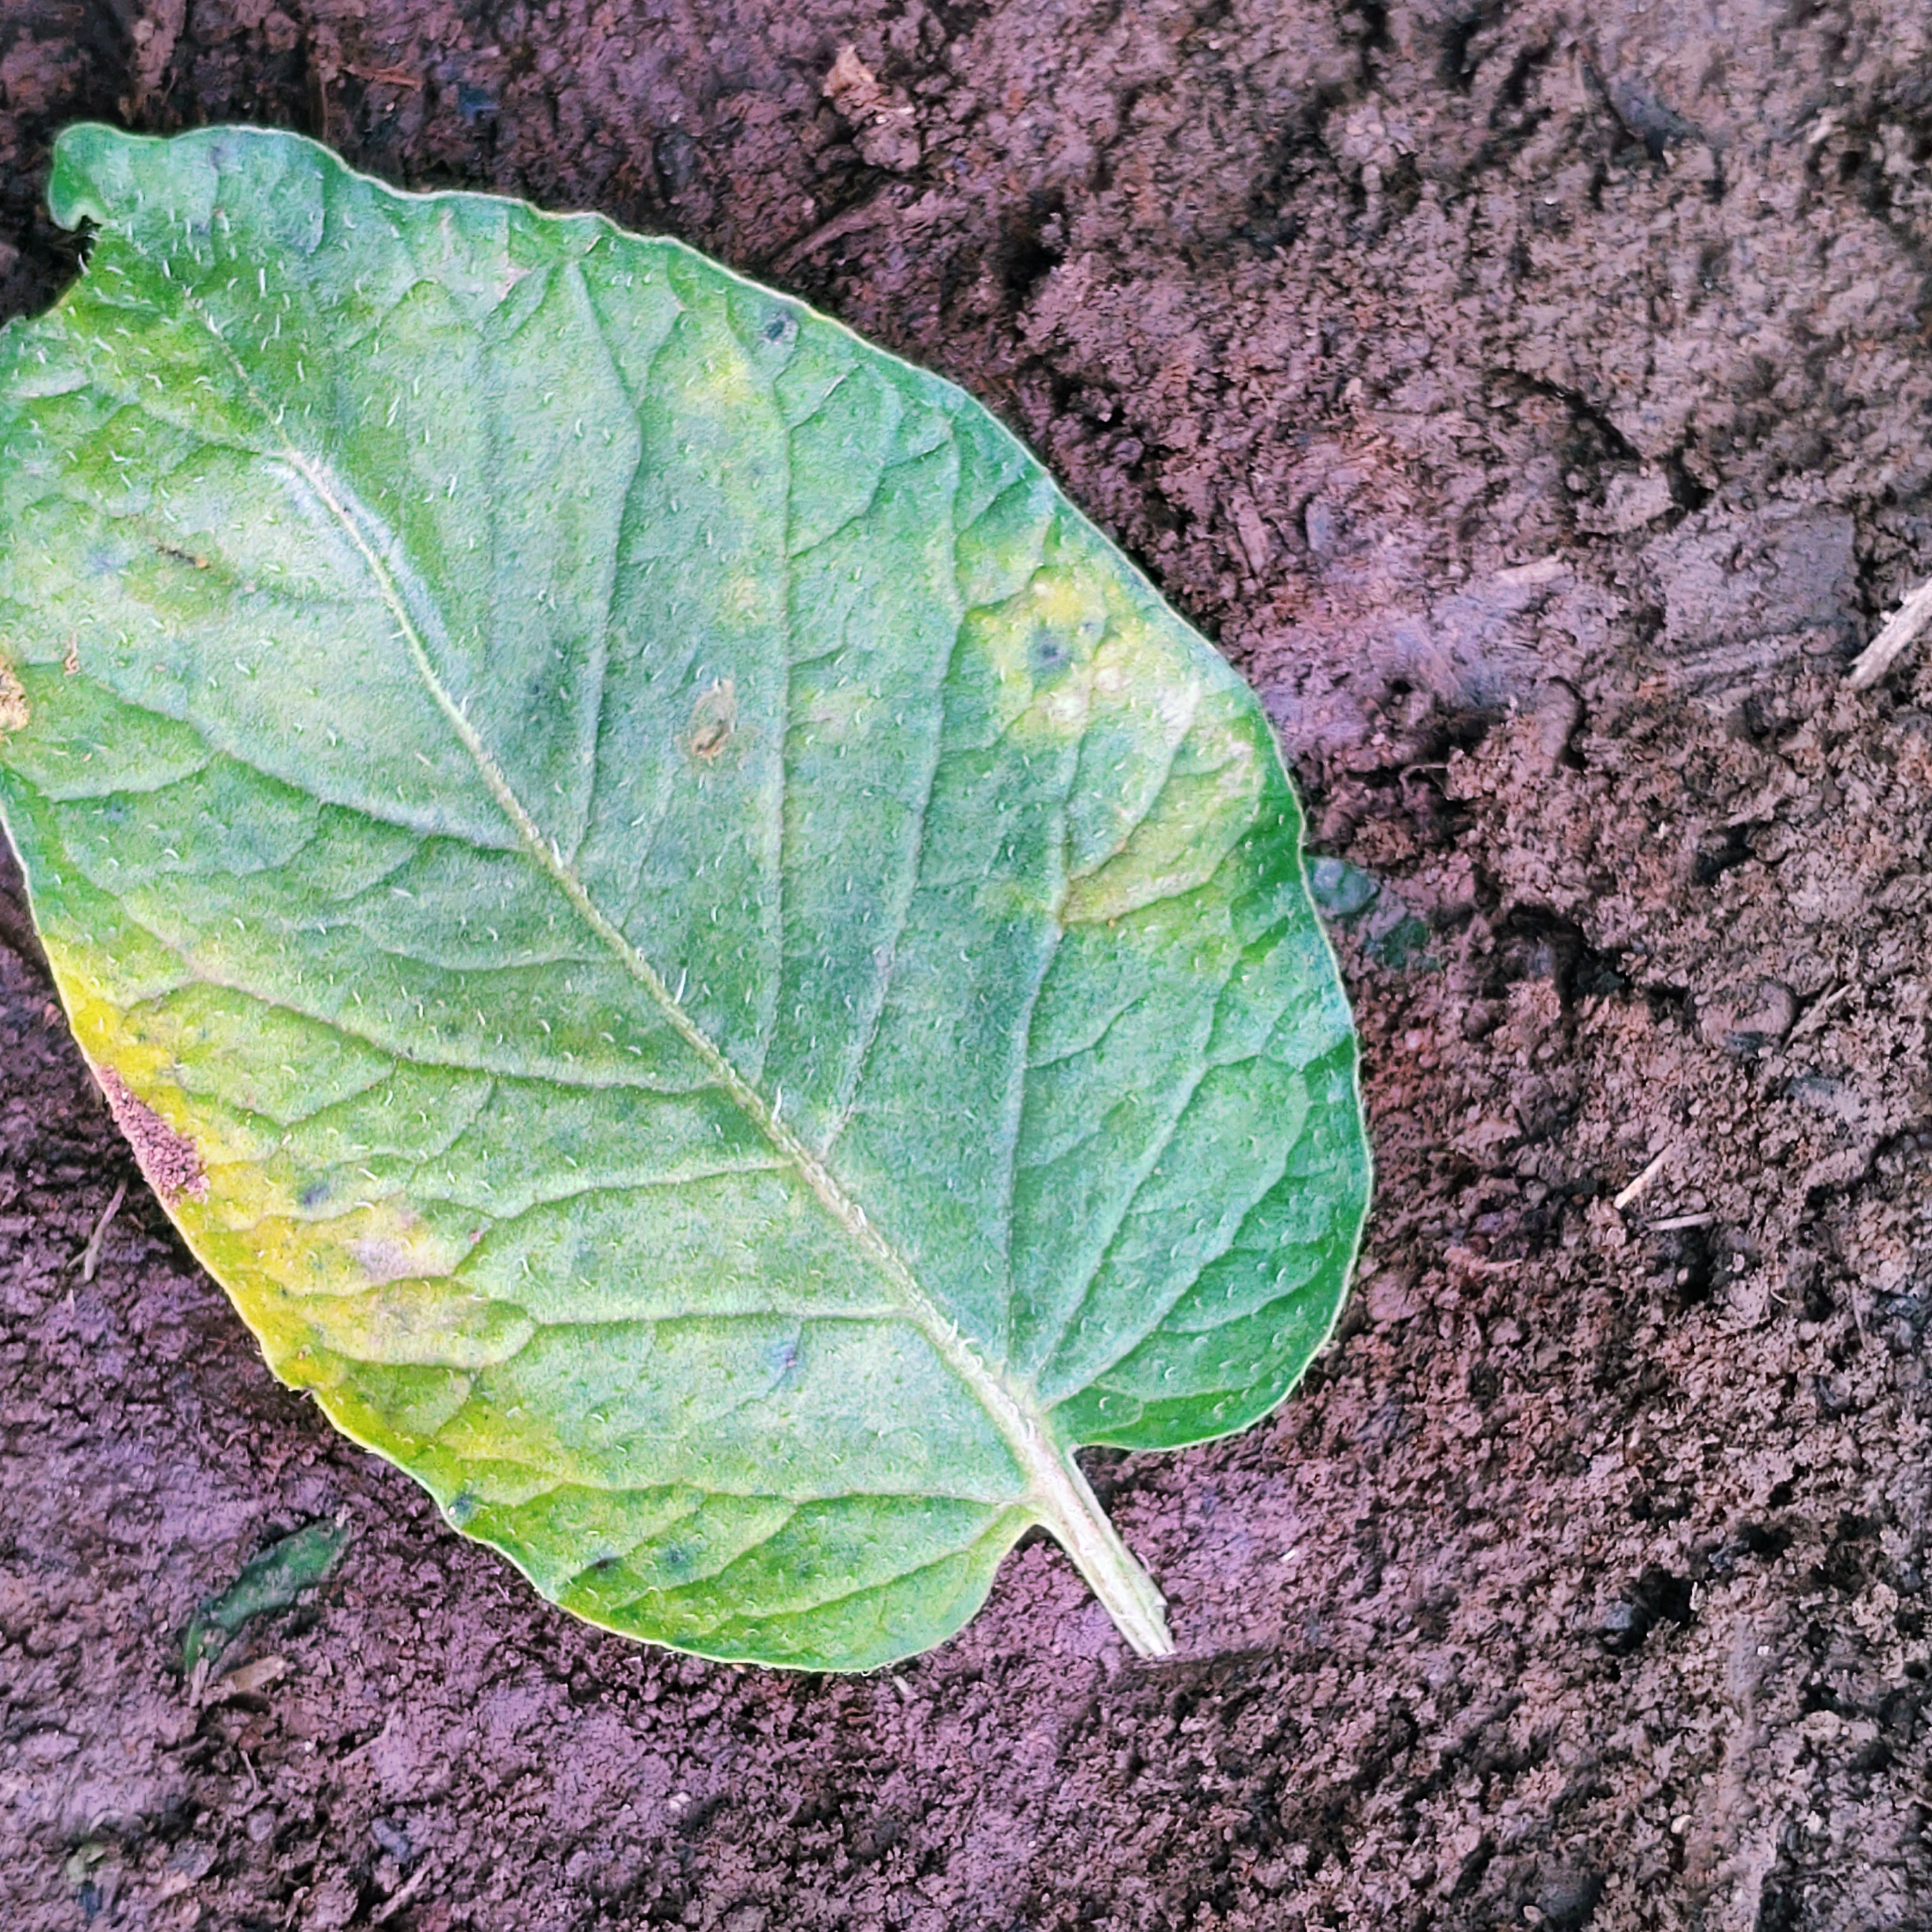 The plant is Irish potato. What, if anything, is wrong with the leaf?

late blight
